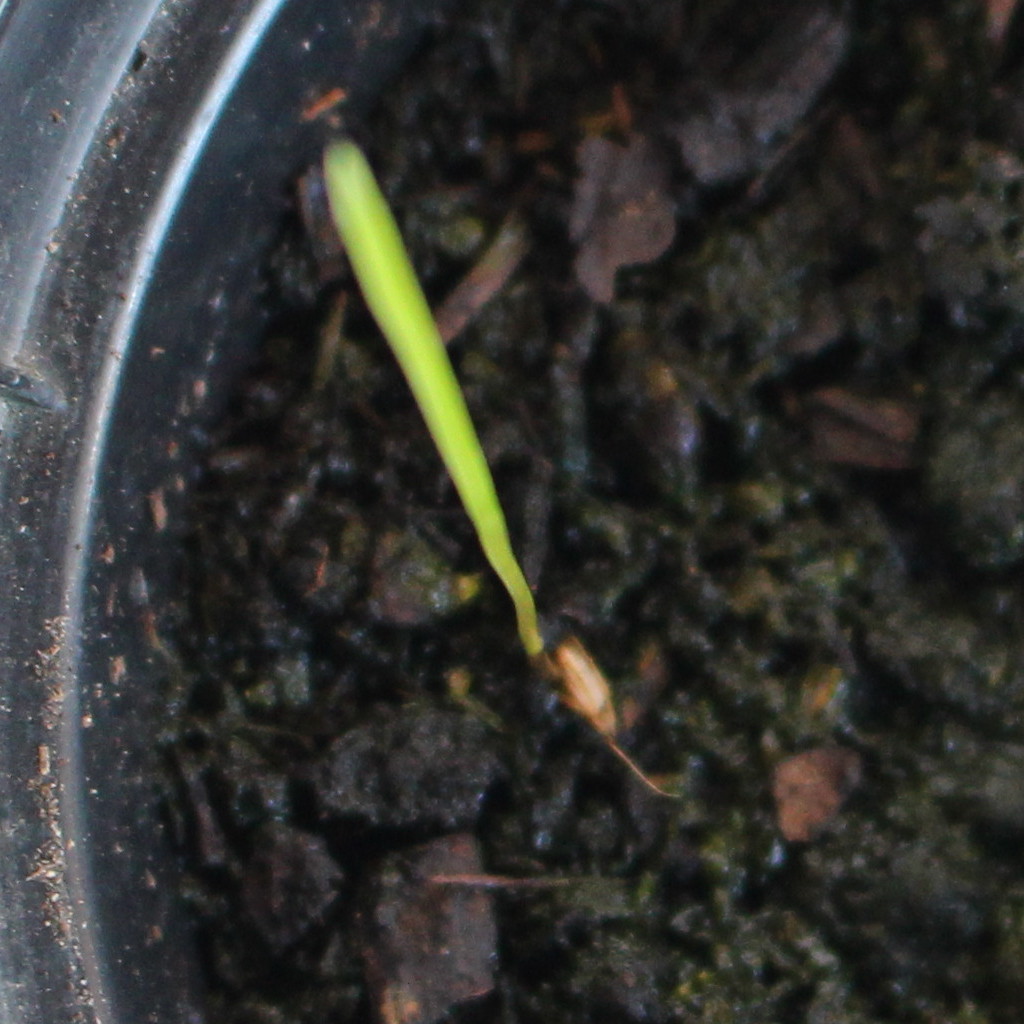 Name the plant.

Lolium multiflorum
